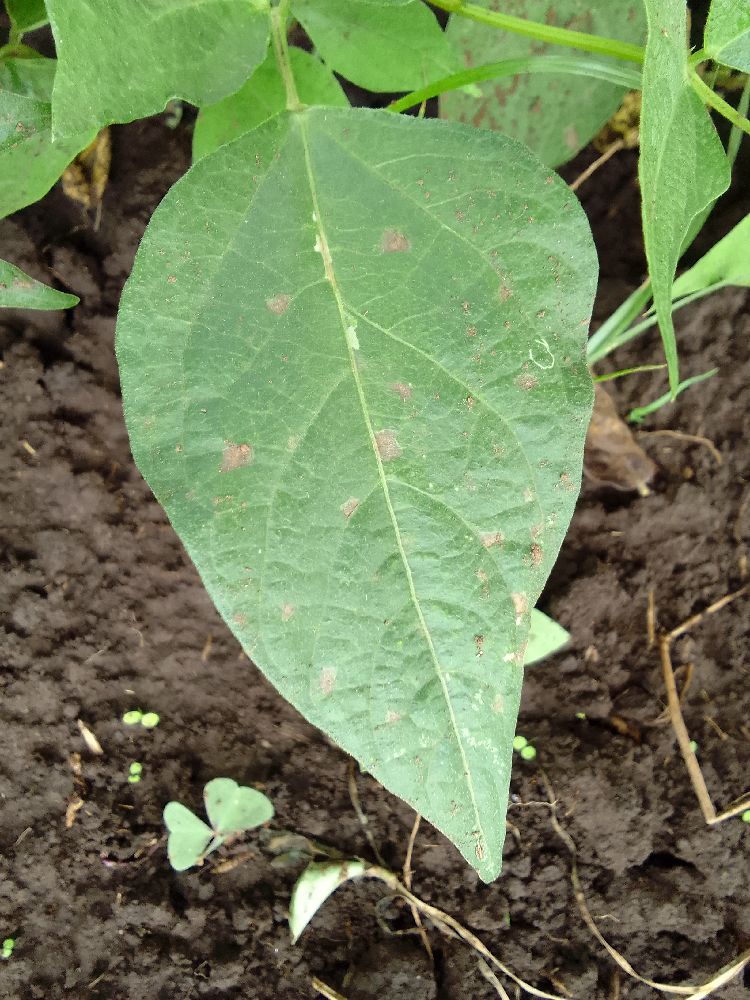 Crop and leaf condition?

common bean, healthy
